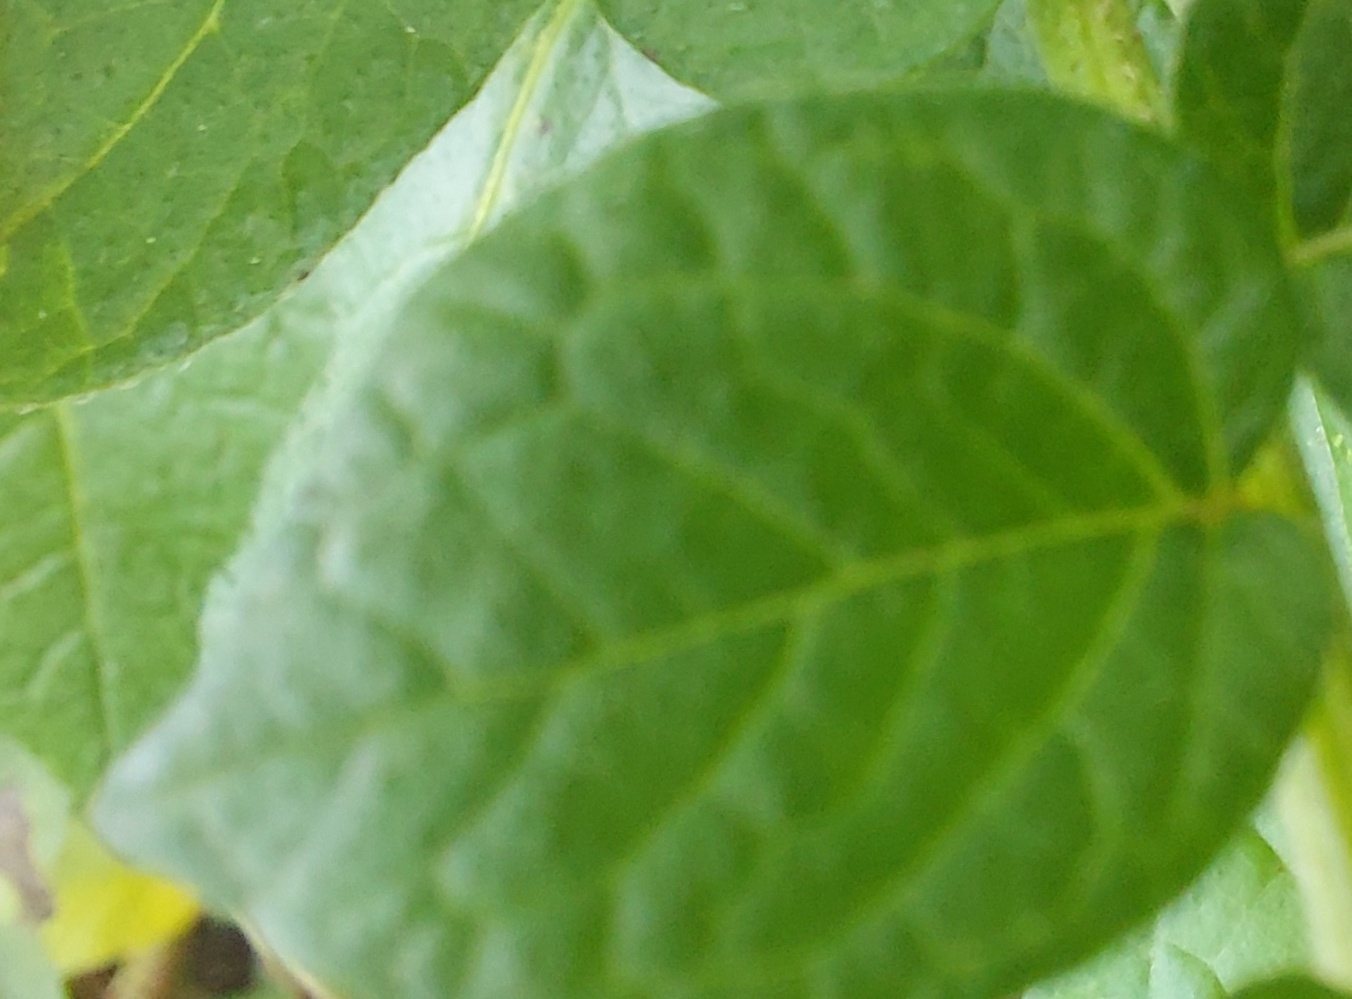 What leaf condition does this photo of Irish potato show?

healthy
